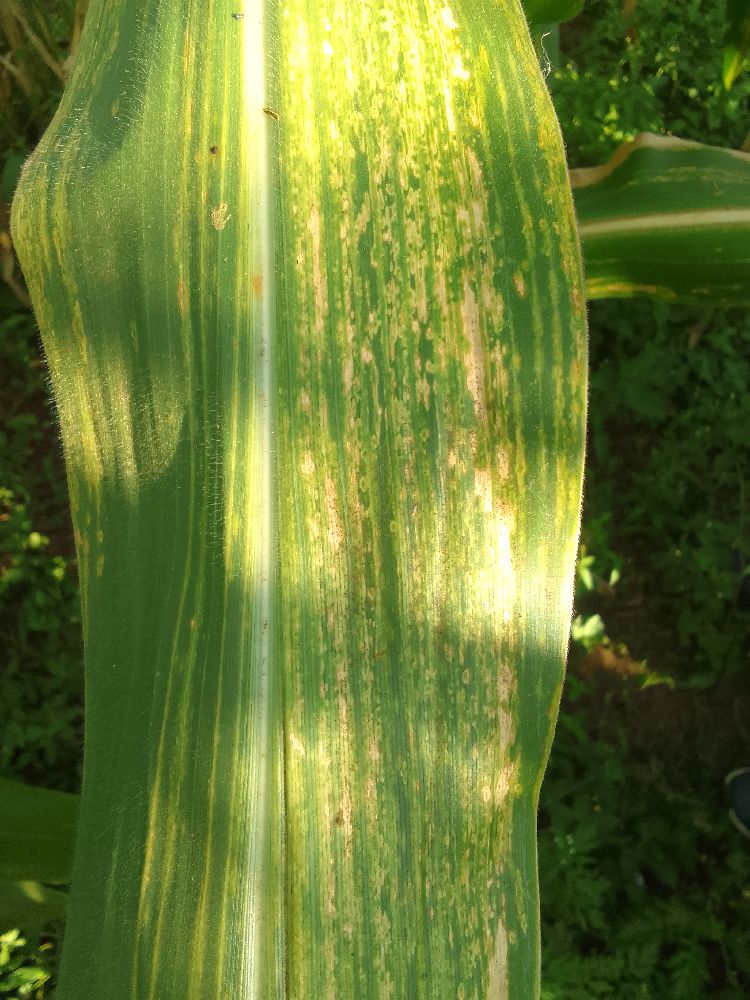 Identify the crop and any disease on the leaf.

maize, maize lethal necrosis
